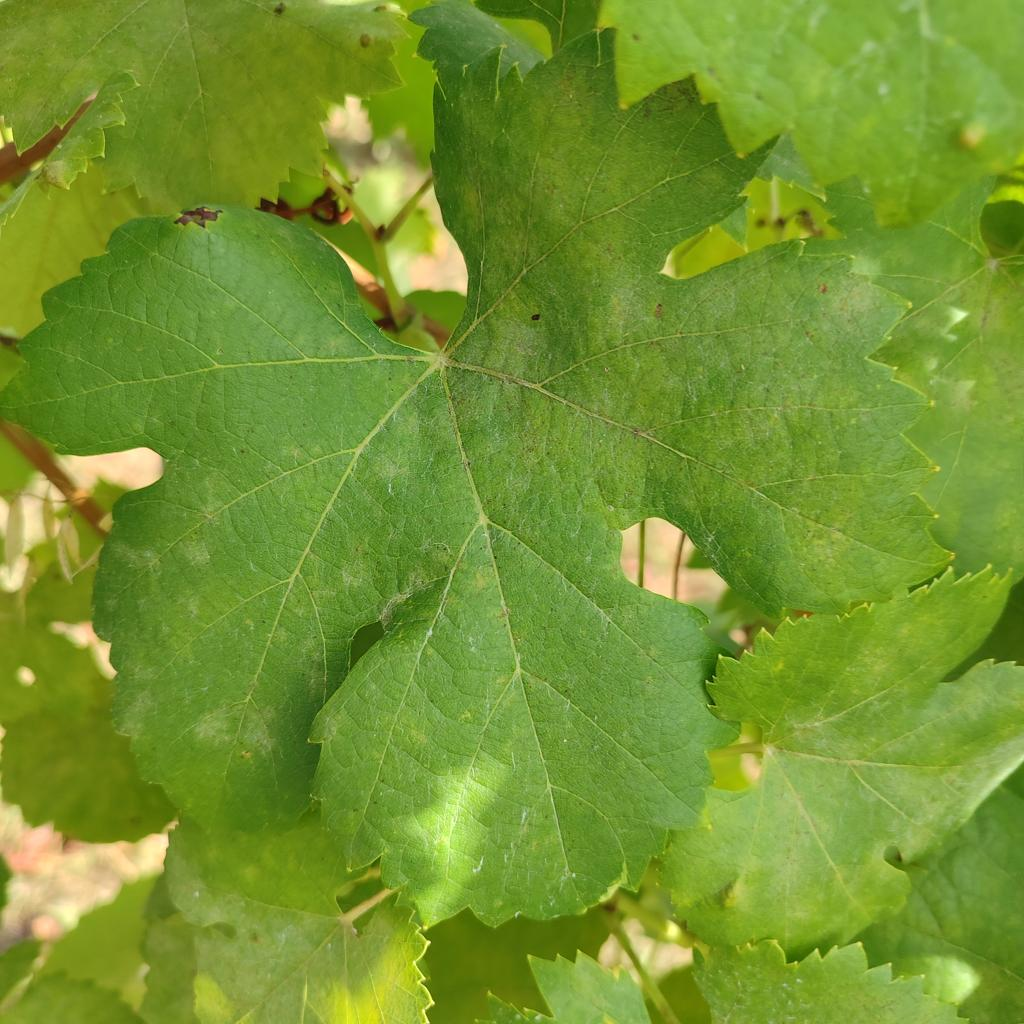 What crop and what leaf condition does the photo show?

grapevine, powdery mildew
